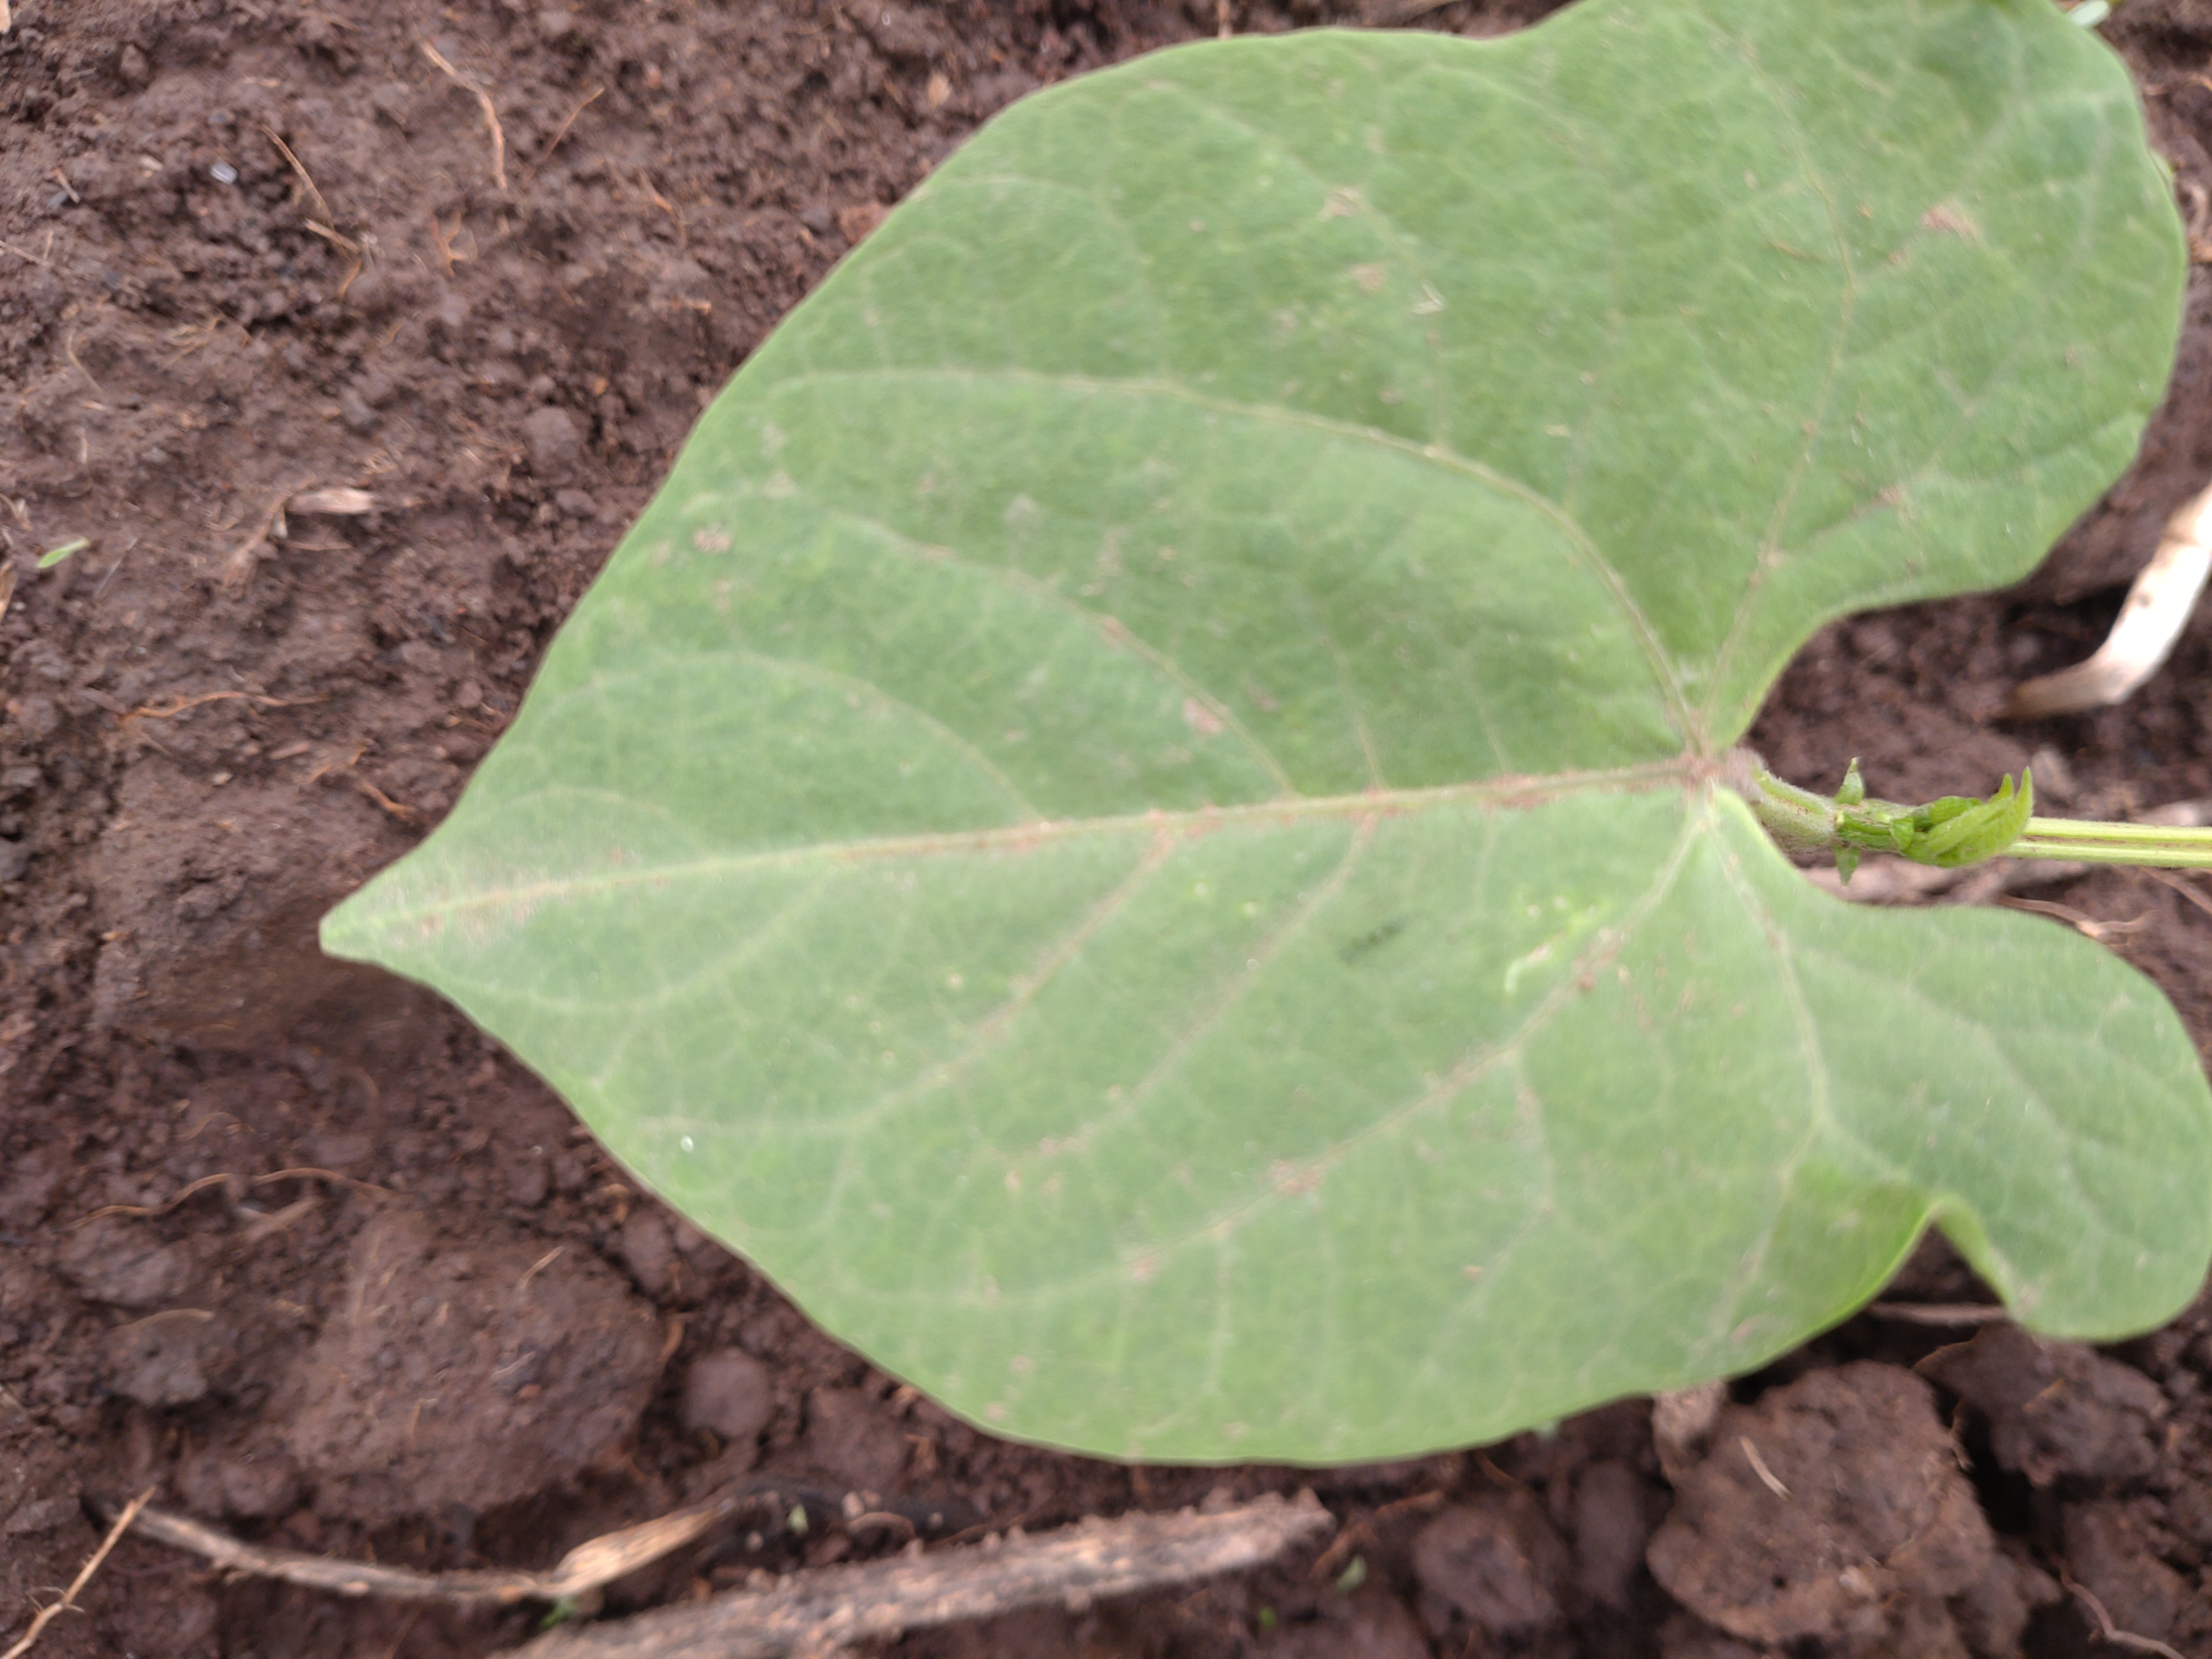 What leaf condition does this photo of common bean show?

healthy
